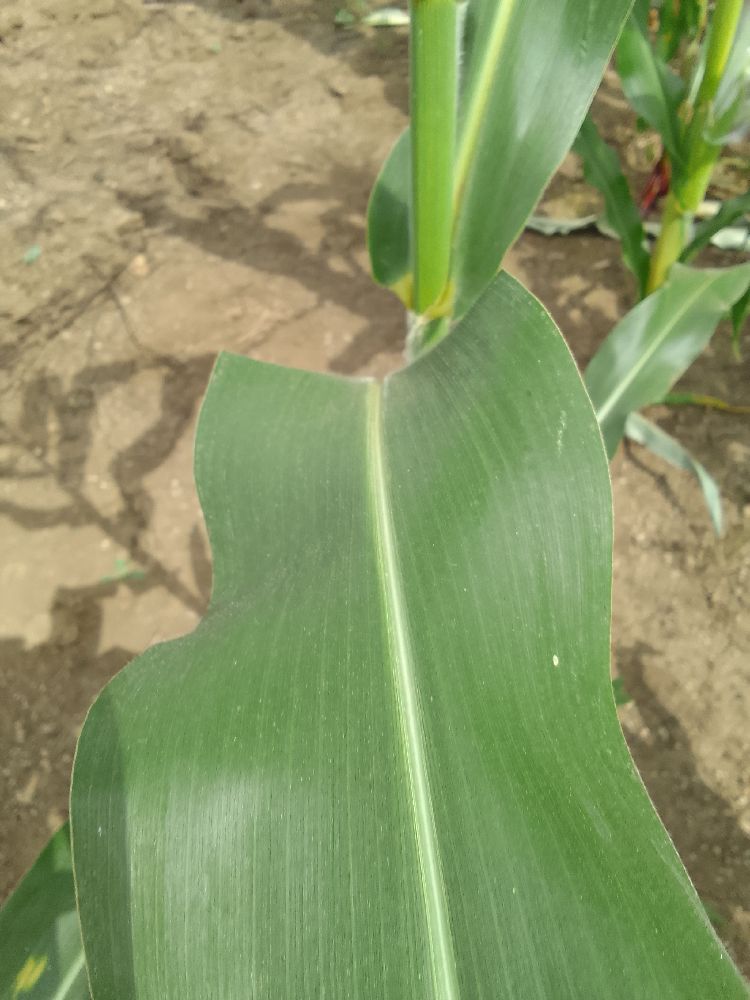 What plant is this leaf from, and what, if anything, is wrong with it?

maize, healthy
